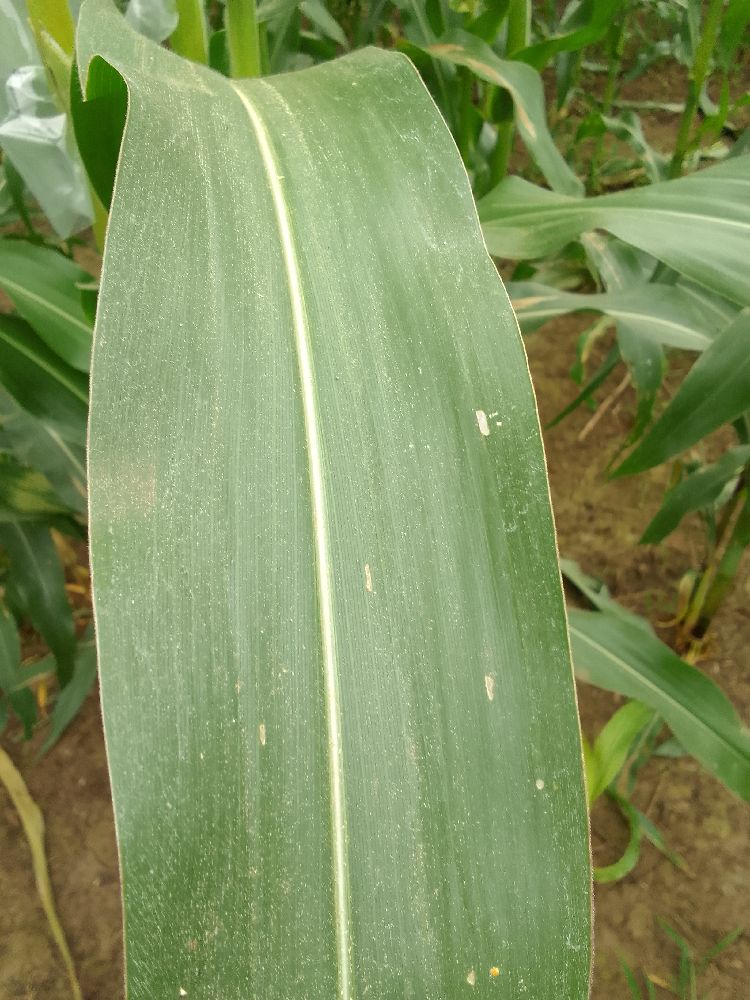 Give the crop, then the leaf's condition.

maize, healthy
